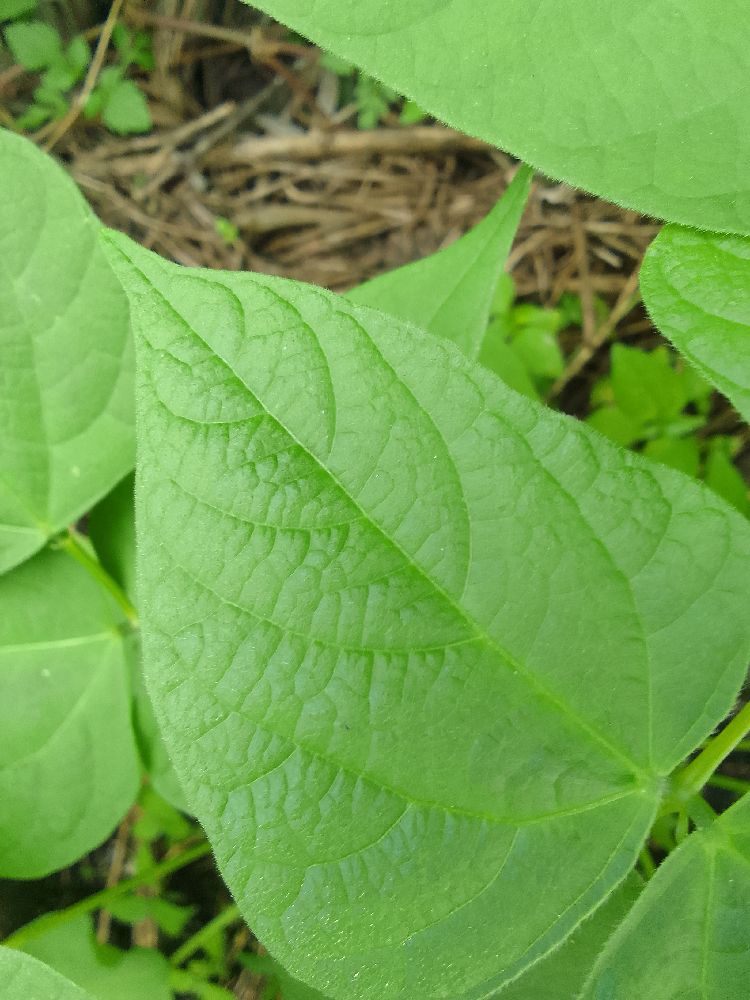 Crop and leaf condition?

common bean, healthy
